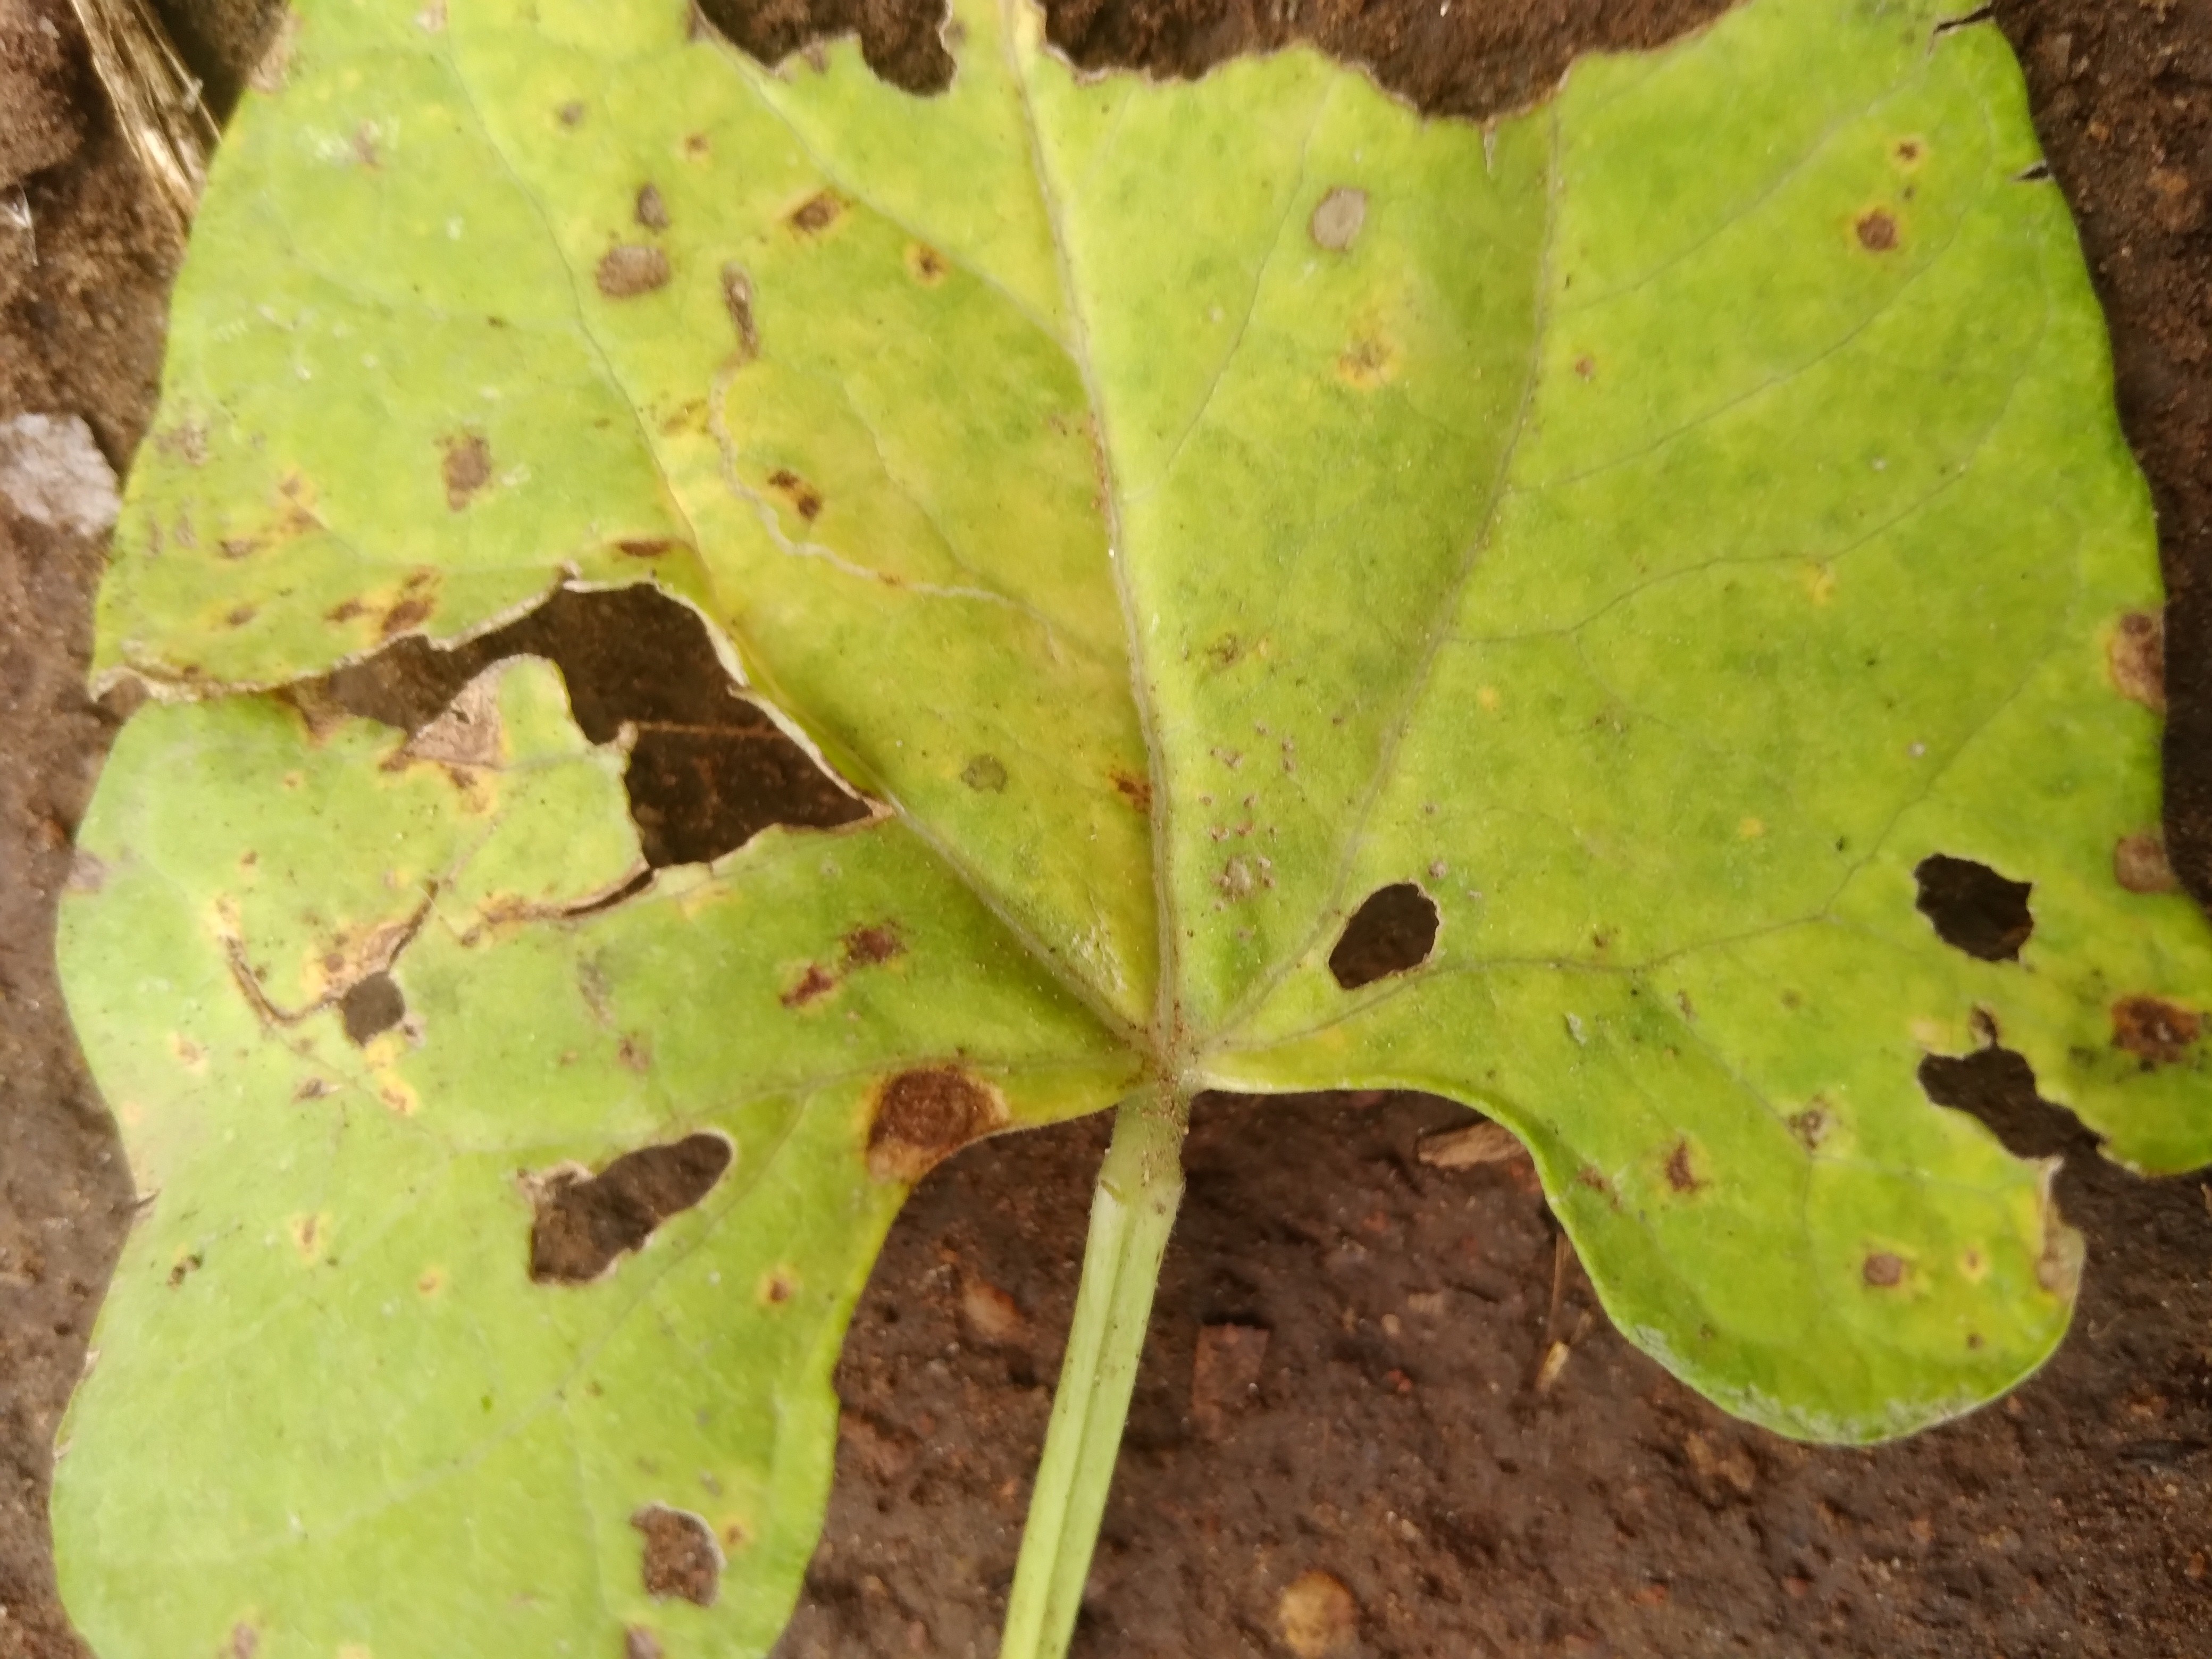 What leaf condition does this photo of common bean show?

rust
